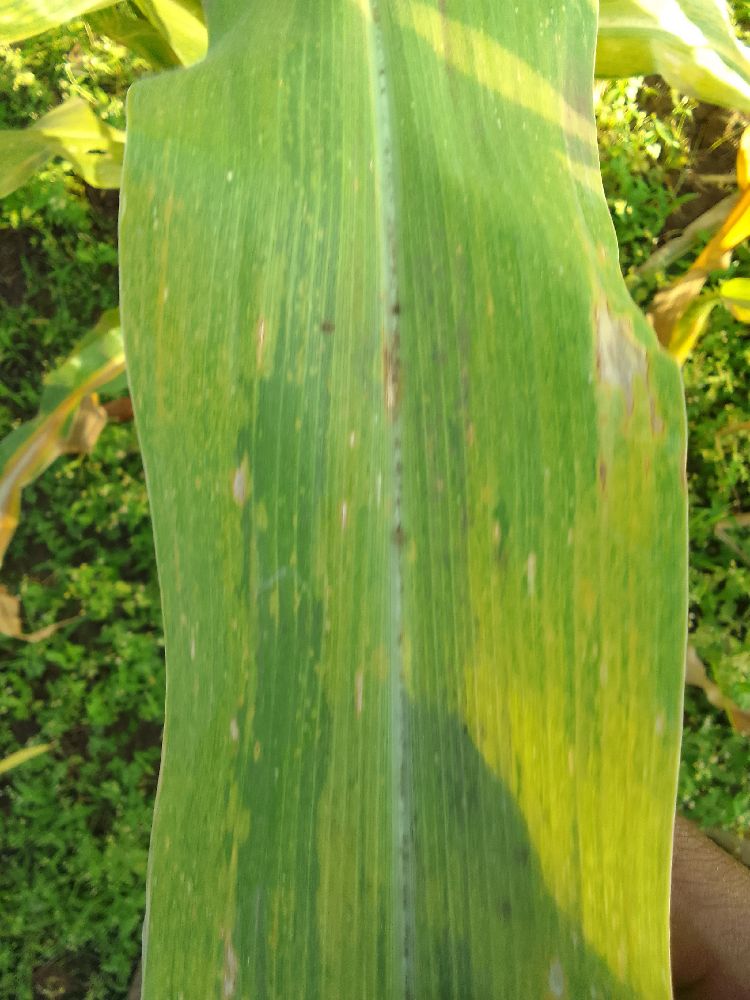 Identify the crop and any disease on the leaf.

maize, maize lethal necrosis
